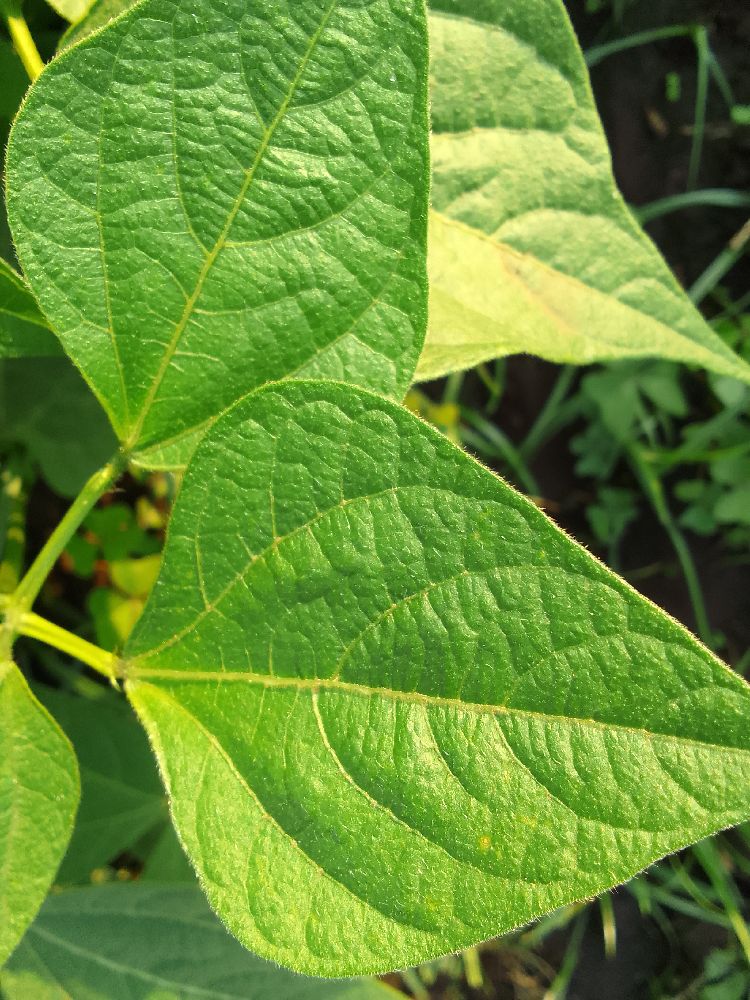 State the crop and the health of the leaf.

common bean, healthy
